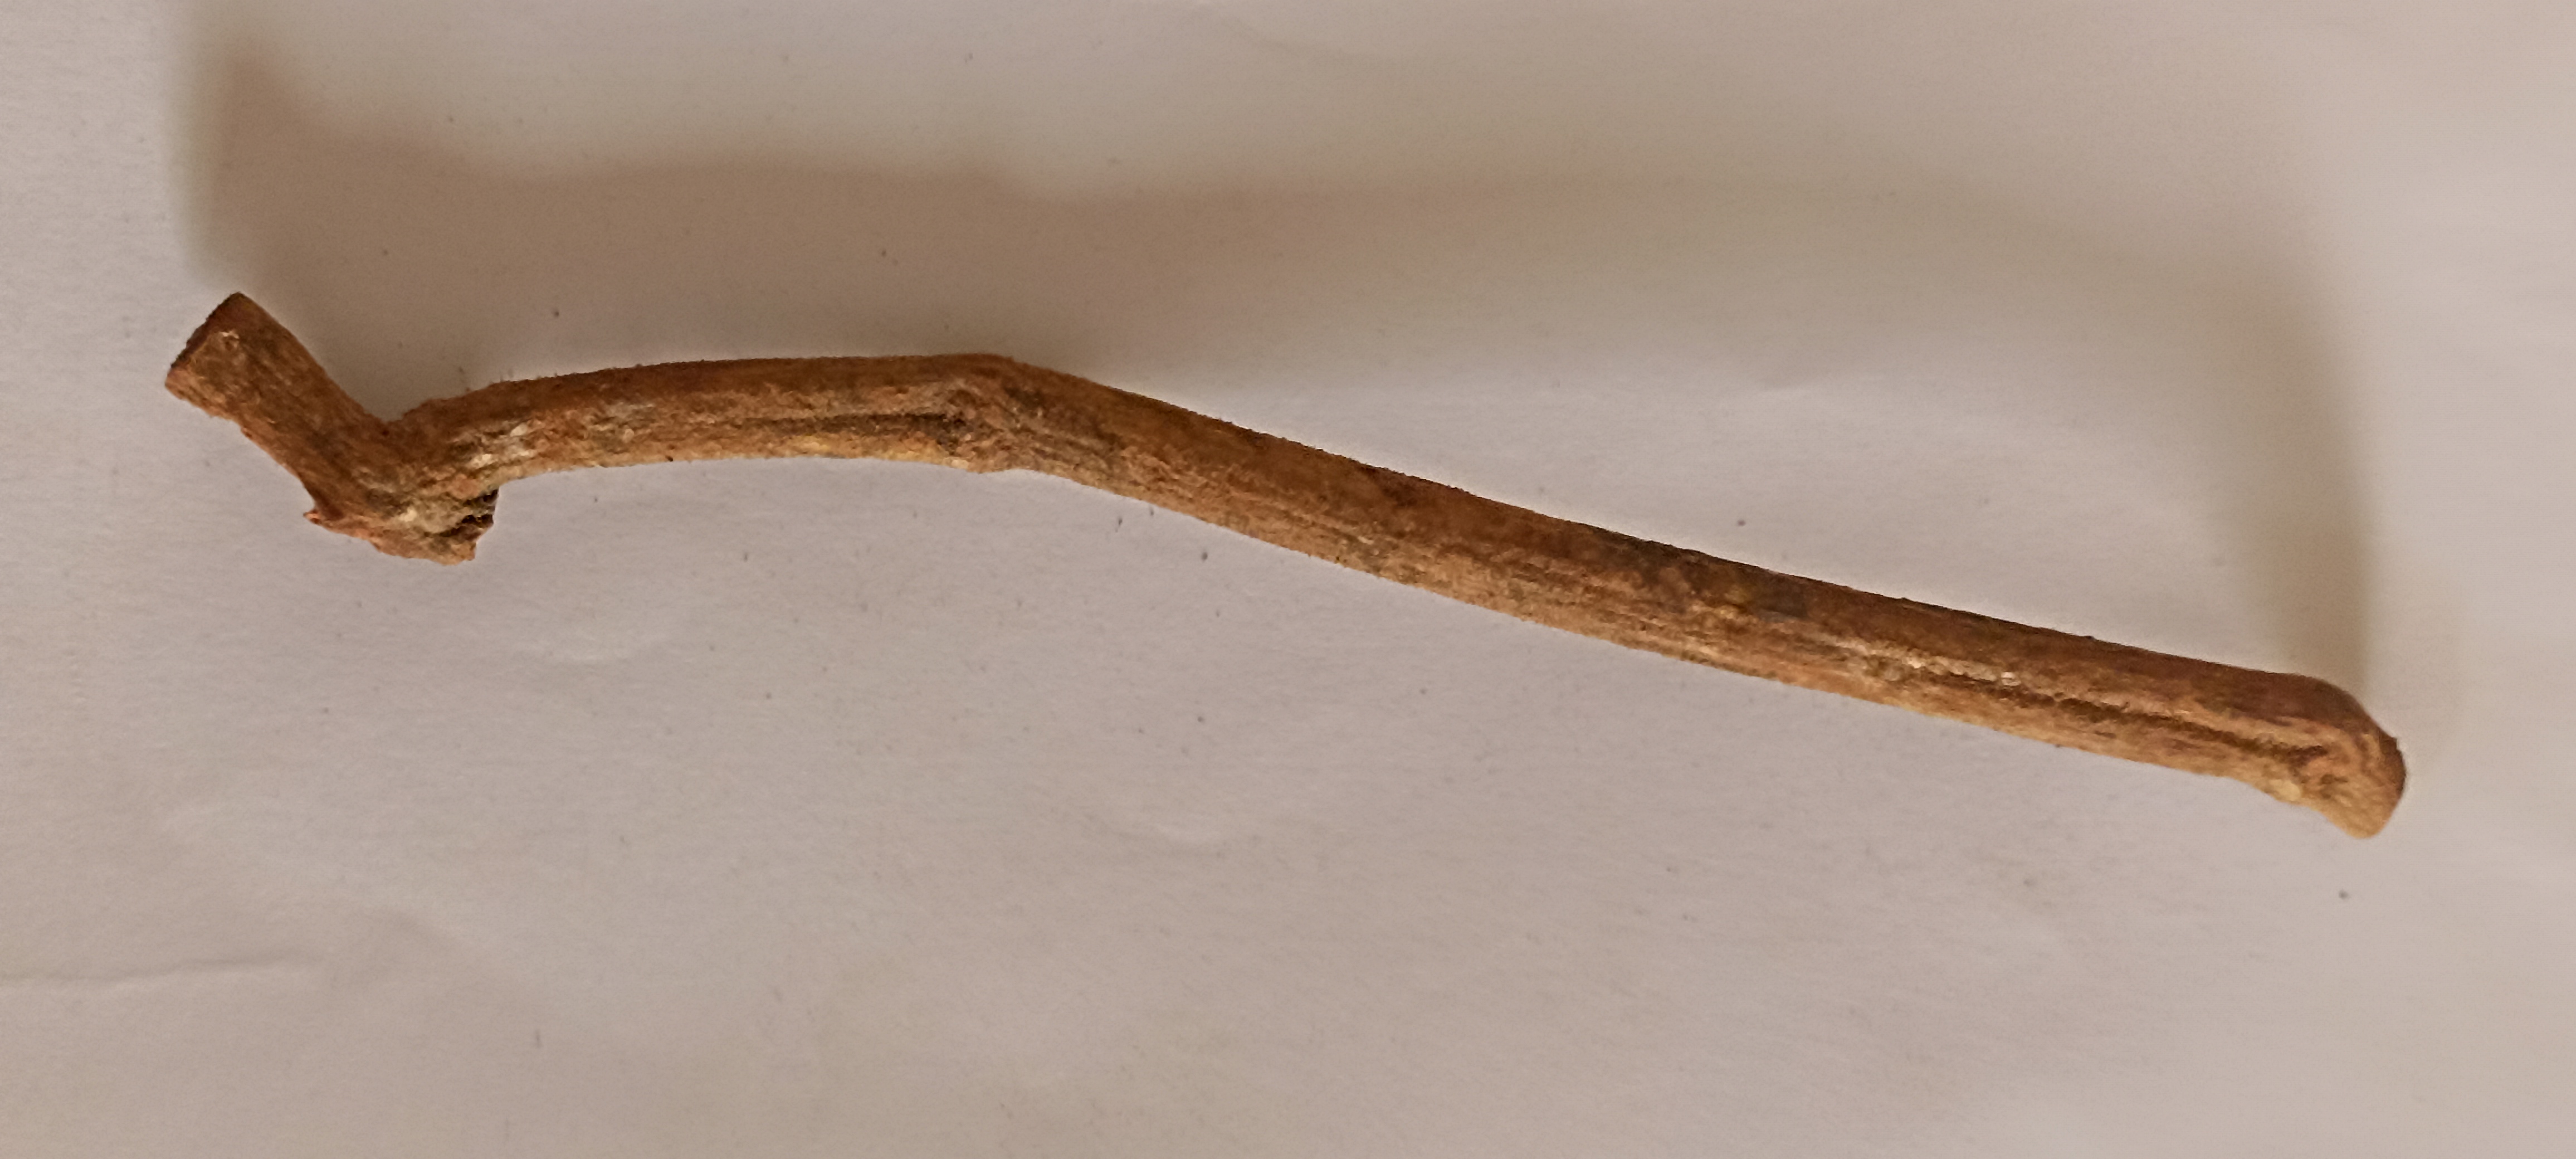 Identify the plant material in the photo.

manjistha
